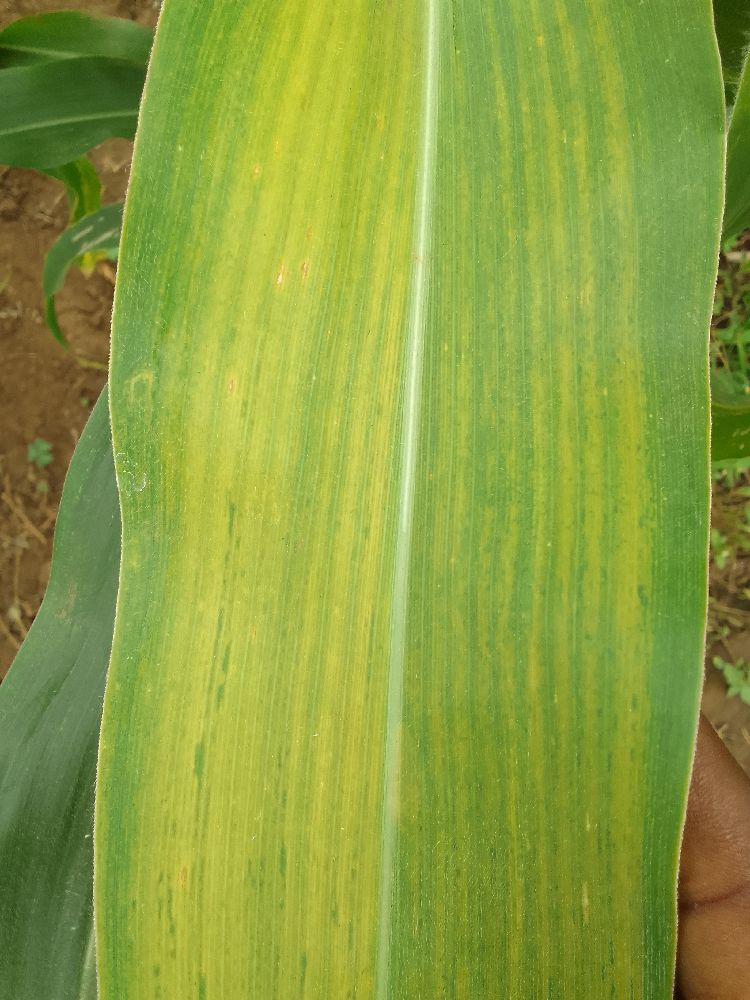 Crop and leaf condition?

maize, maize lethal necrosis
